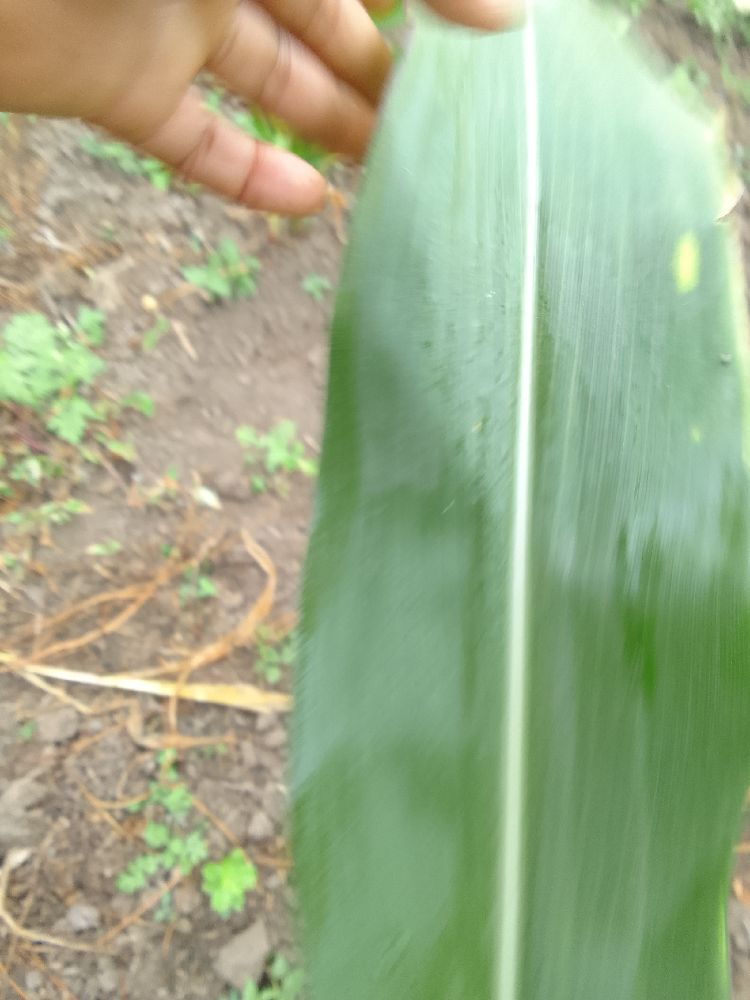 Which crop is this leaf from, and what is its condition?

maize, healthy
